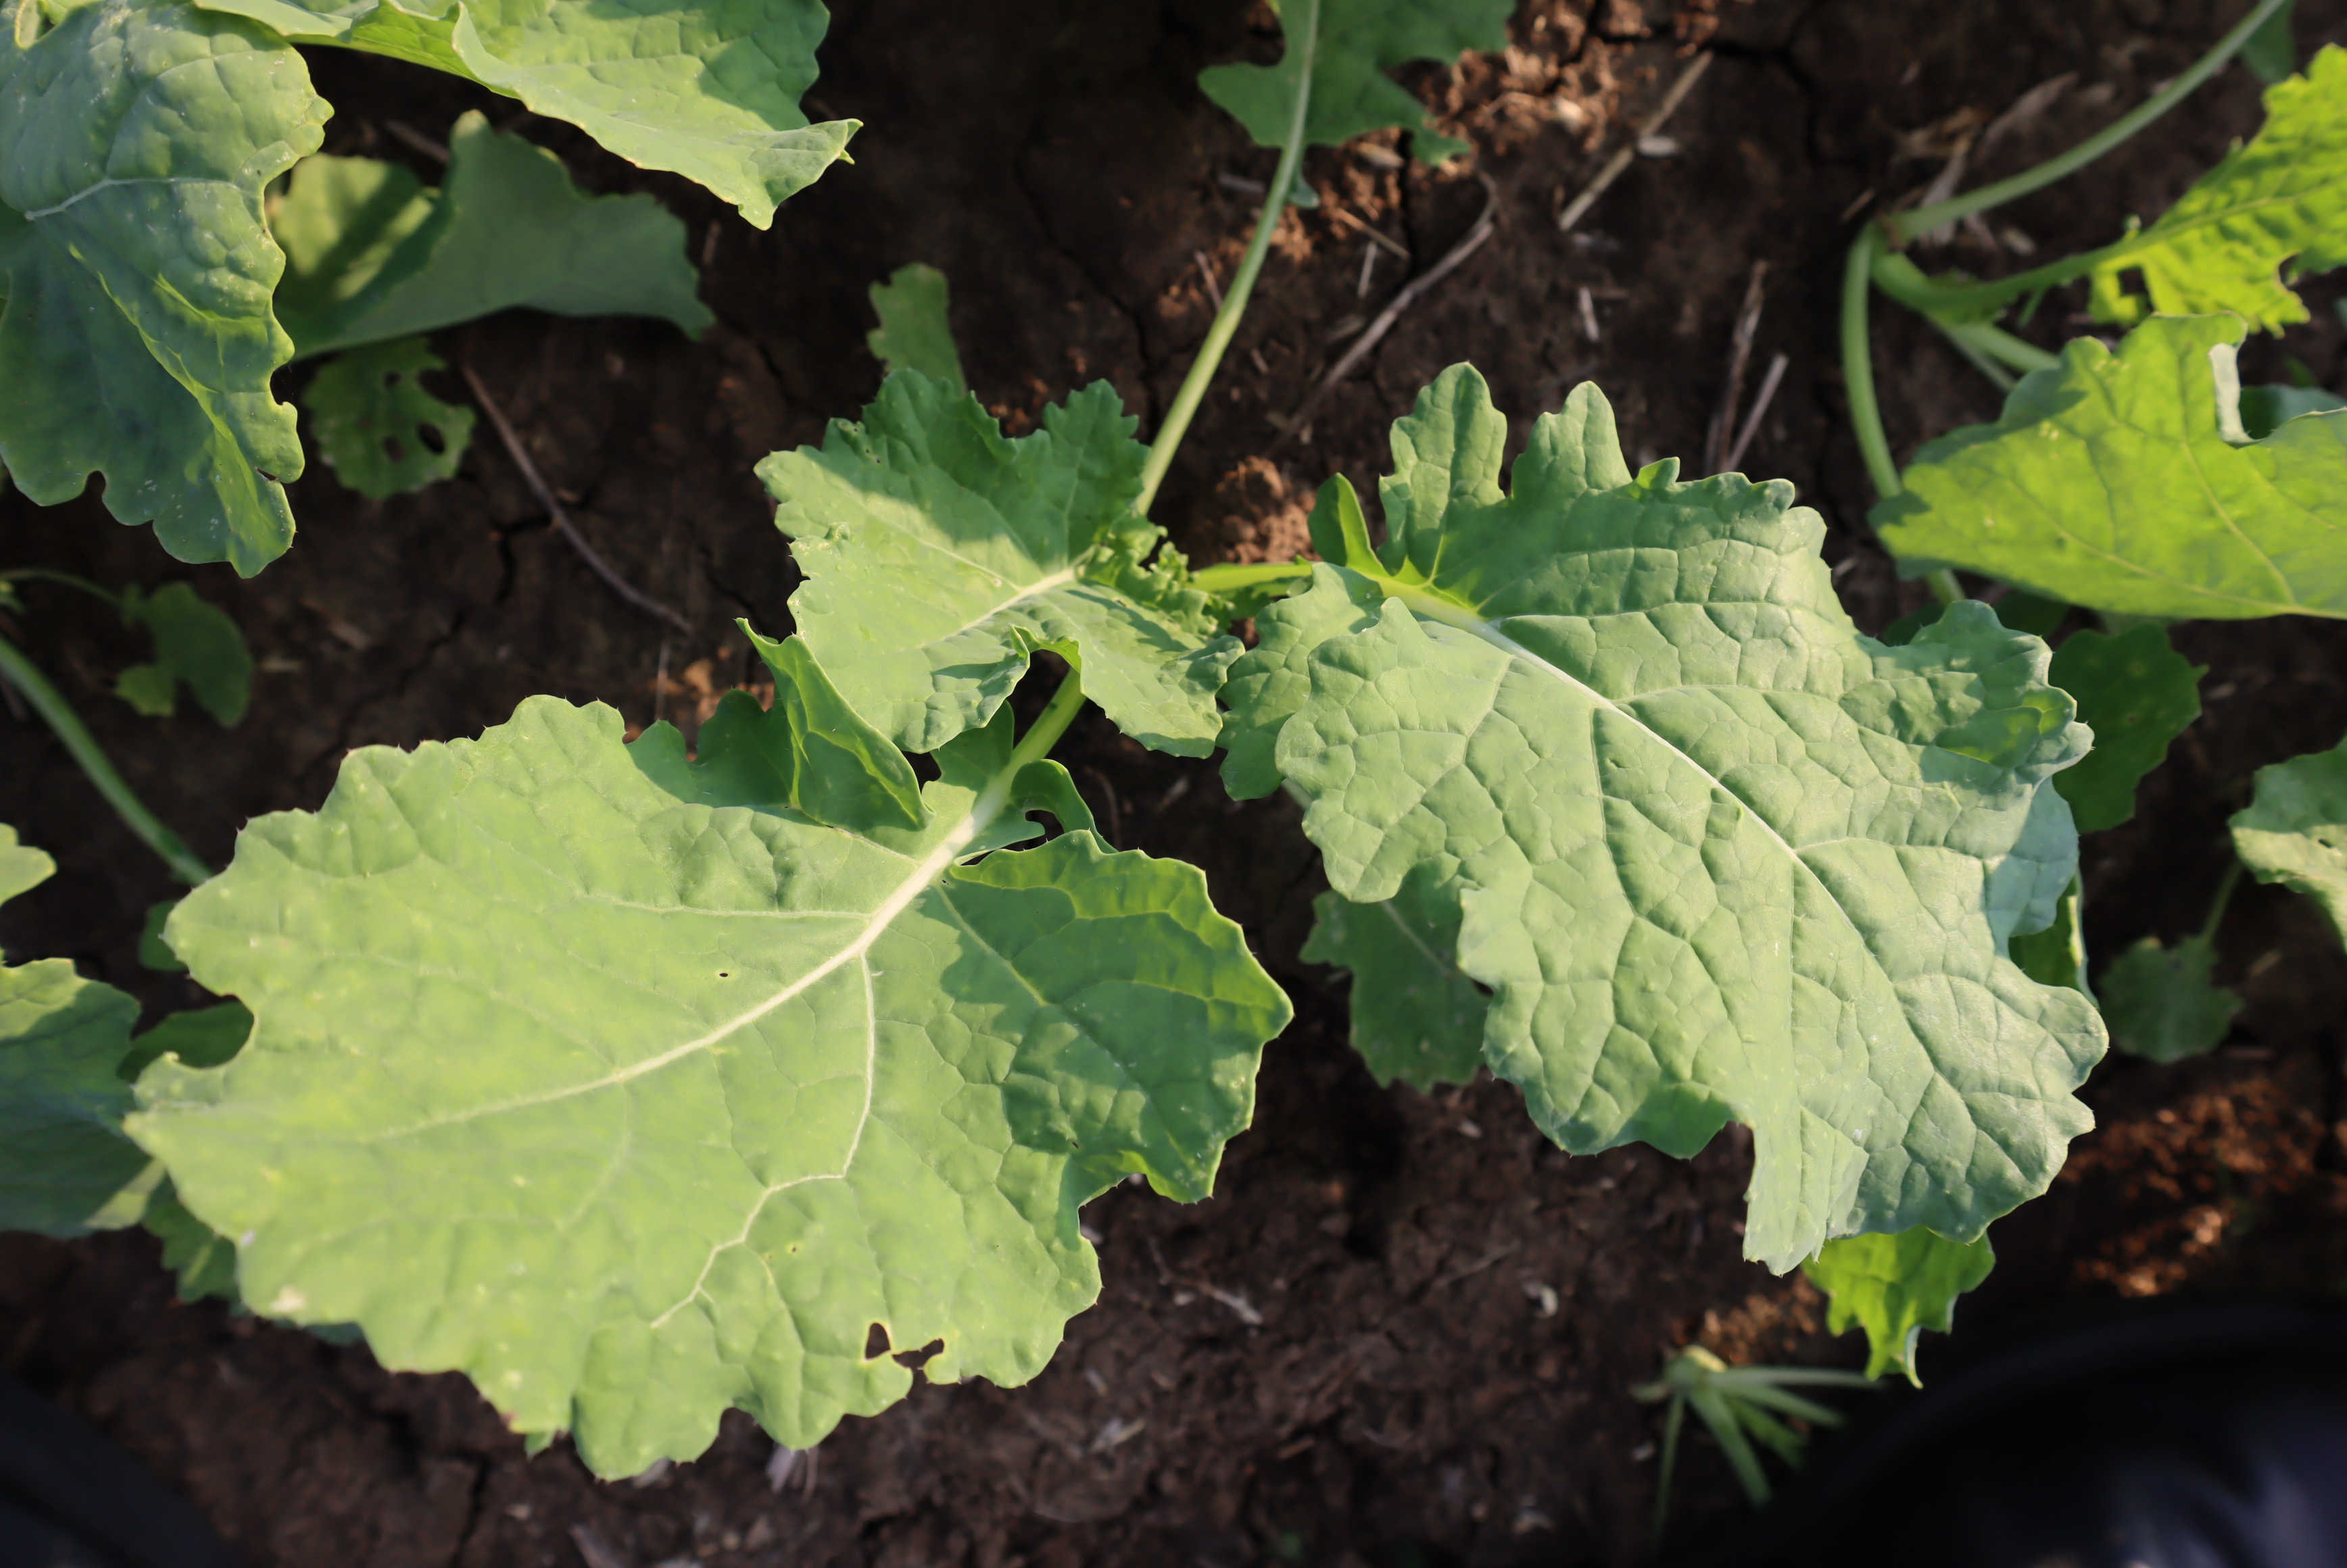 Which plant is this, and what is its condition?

cauliflower, phytophagous
